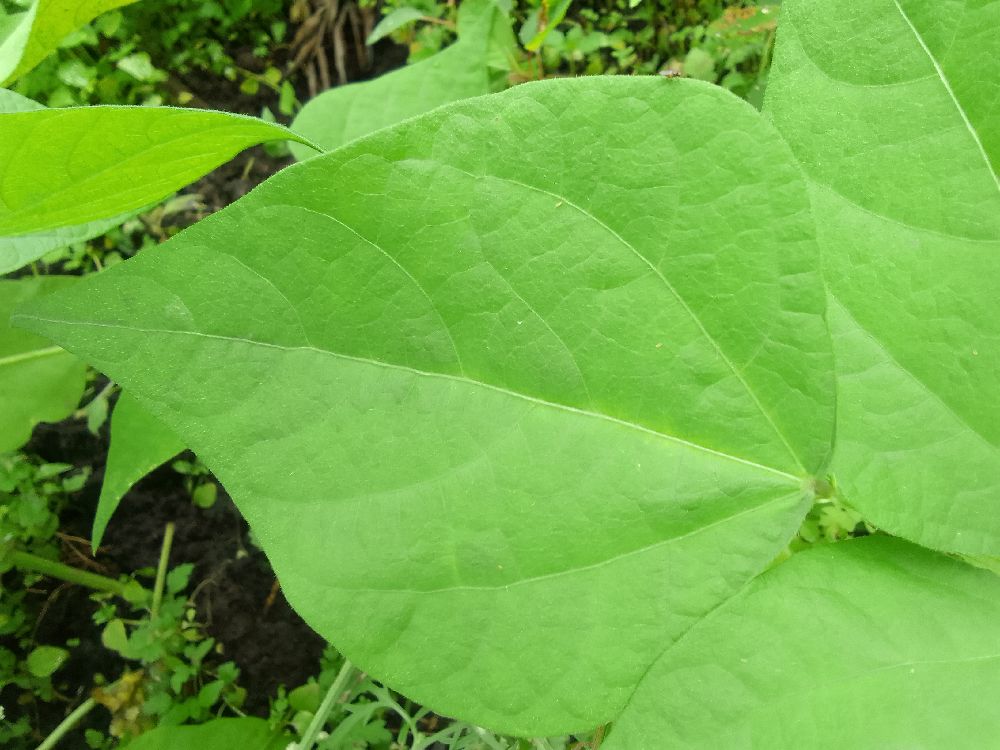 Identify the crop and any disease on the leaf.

common bean, healthy
